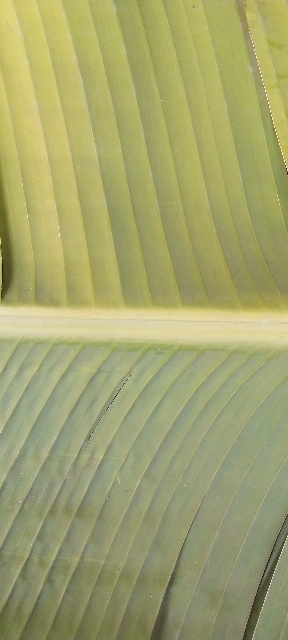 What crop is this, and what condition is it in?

banana, healthy
